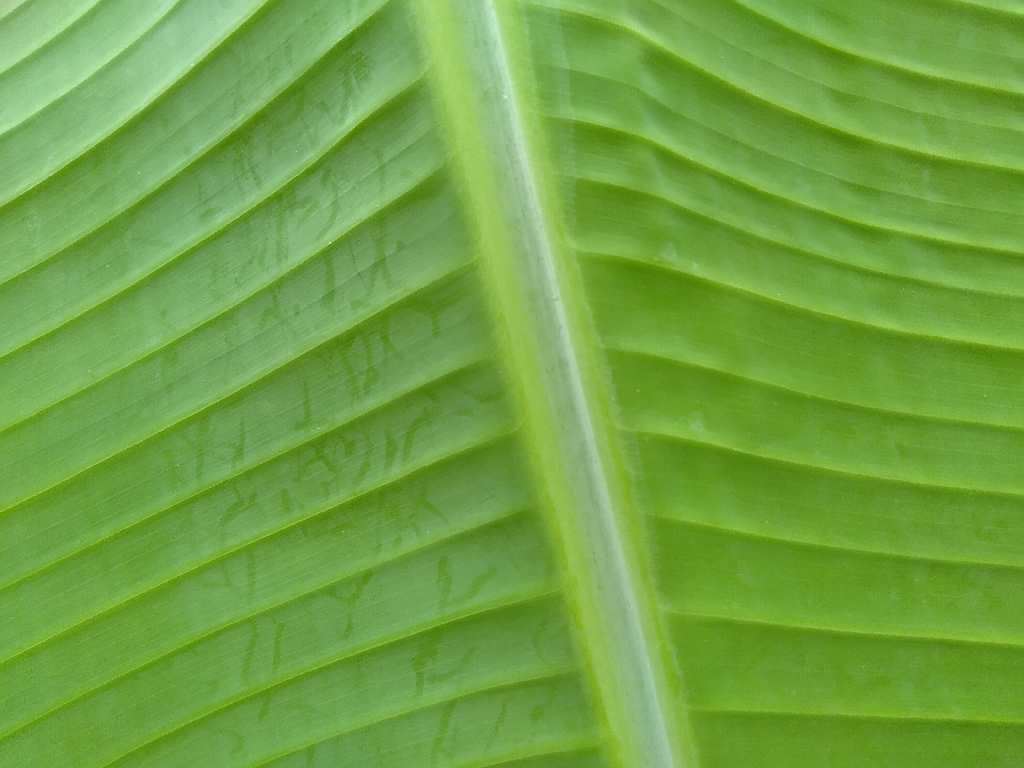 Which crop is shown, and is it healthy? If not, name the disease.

banana, healthy
